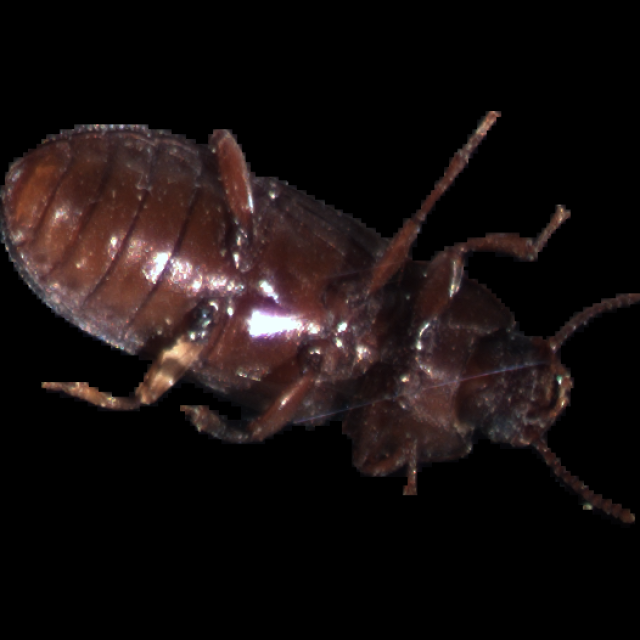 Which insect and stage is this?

mealworm beetle
